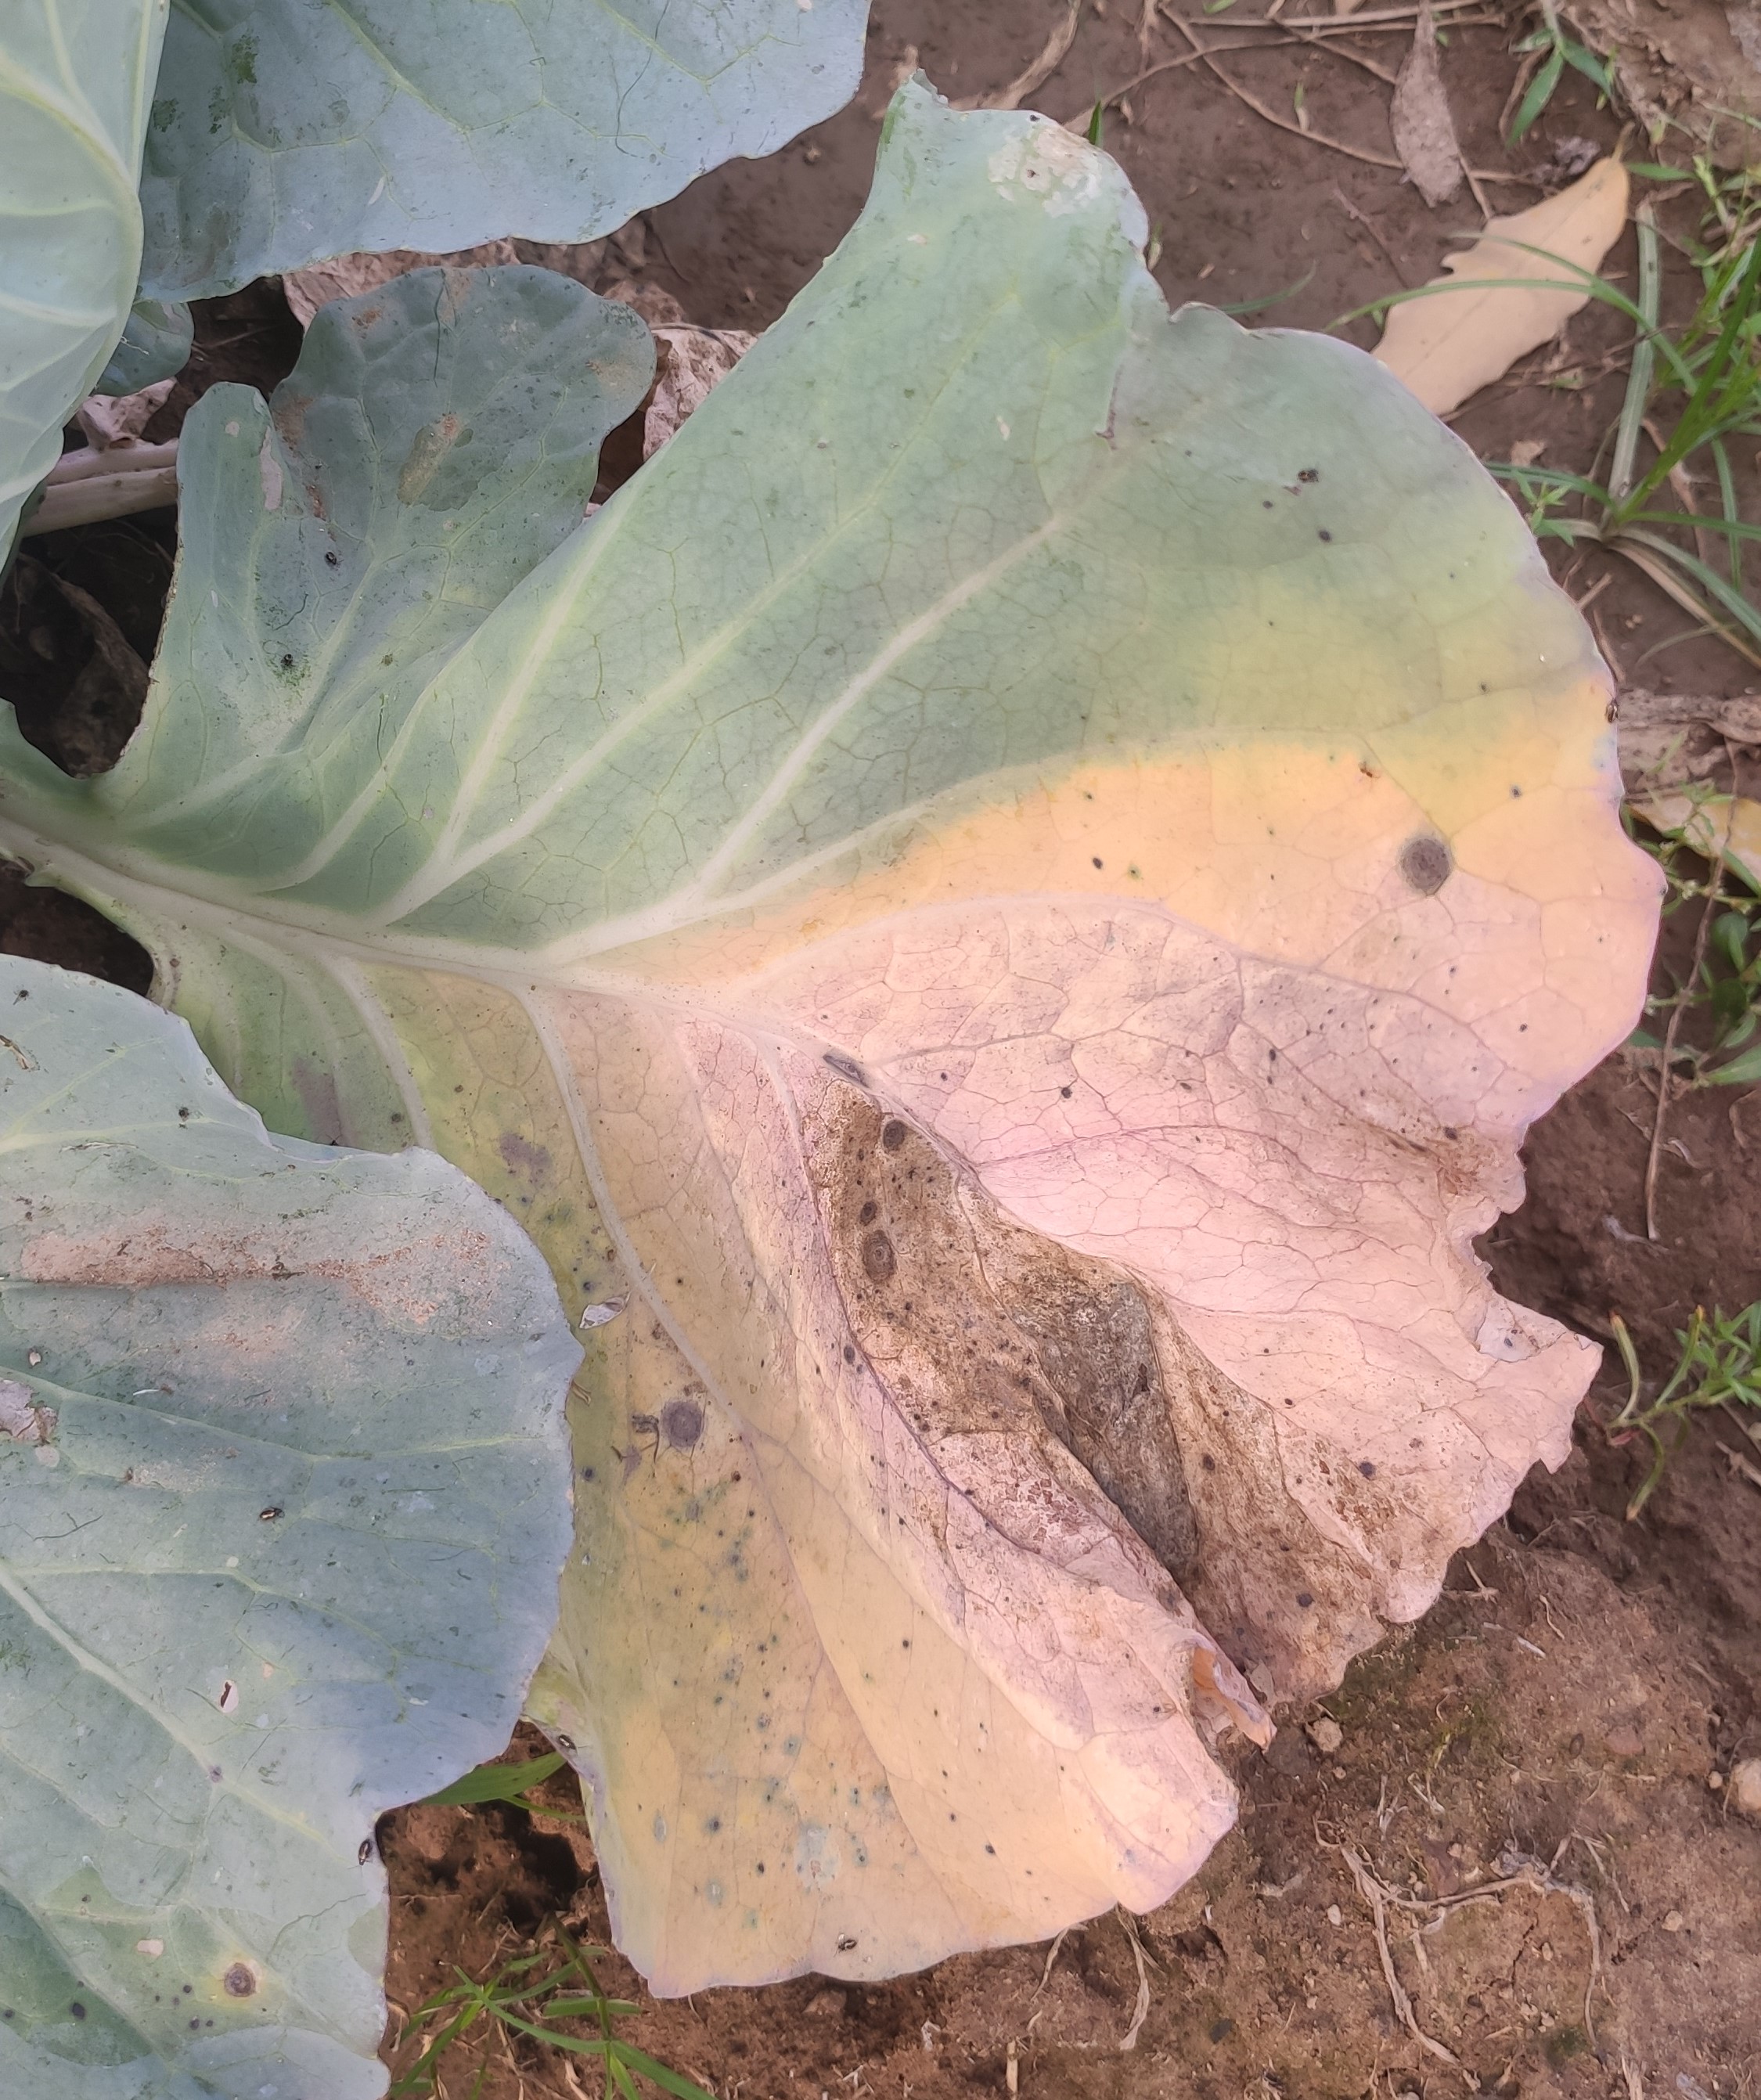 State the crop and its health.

cabbage, alternaria
